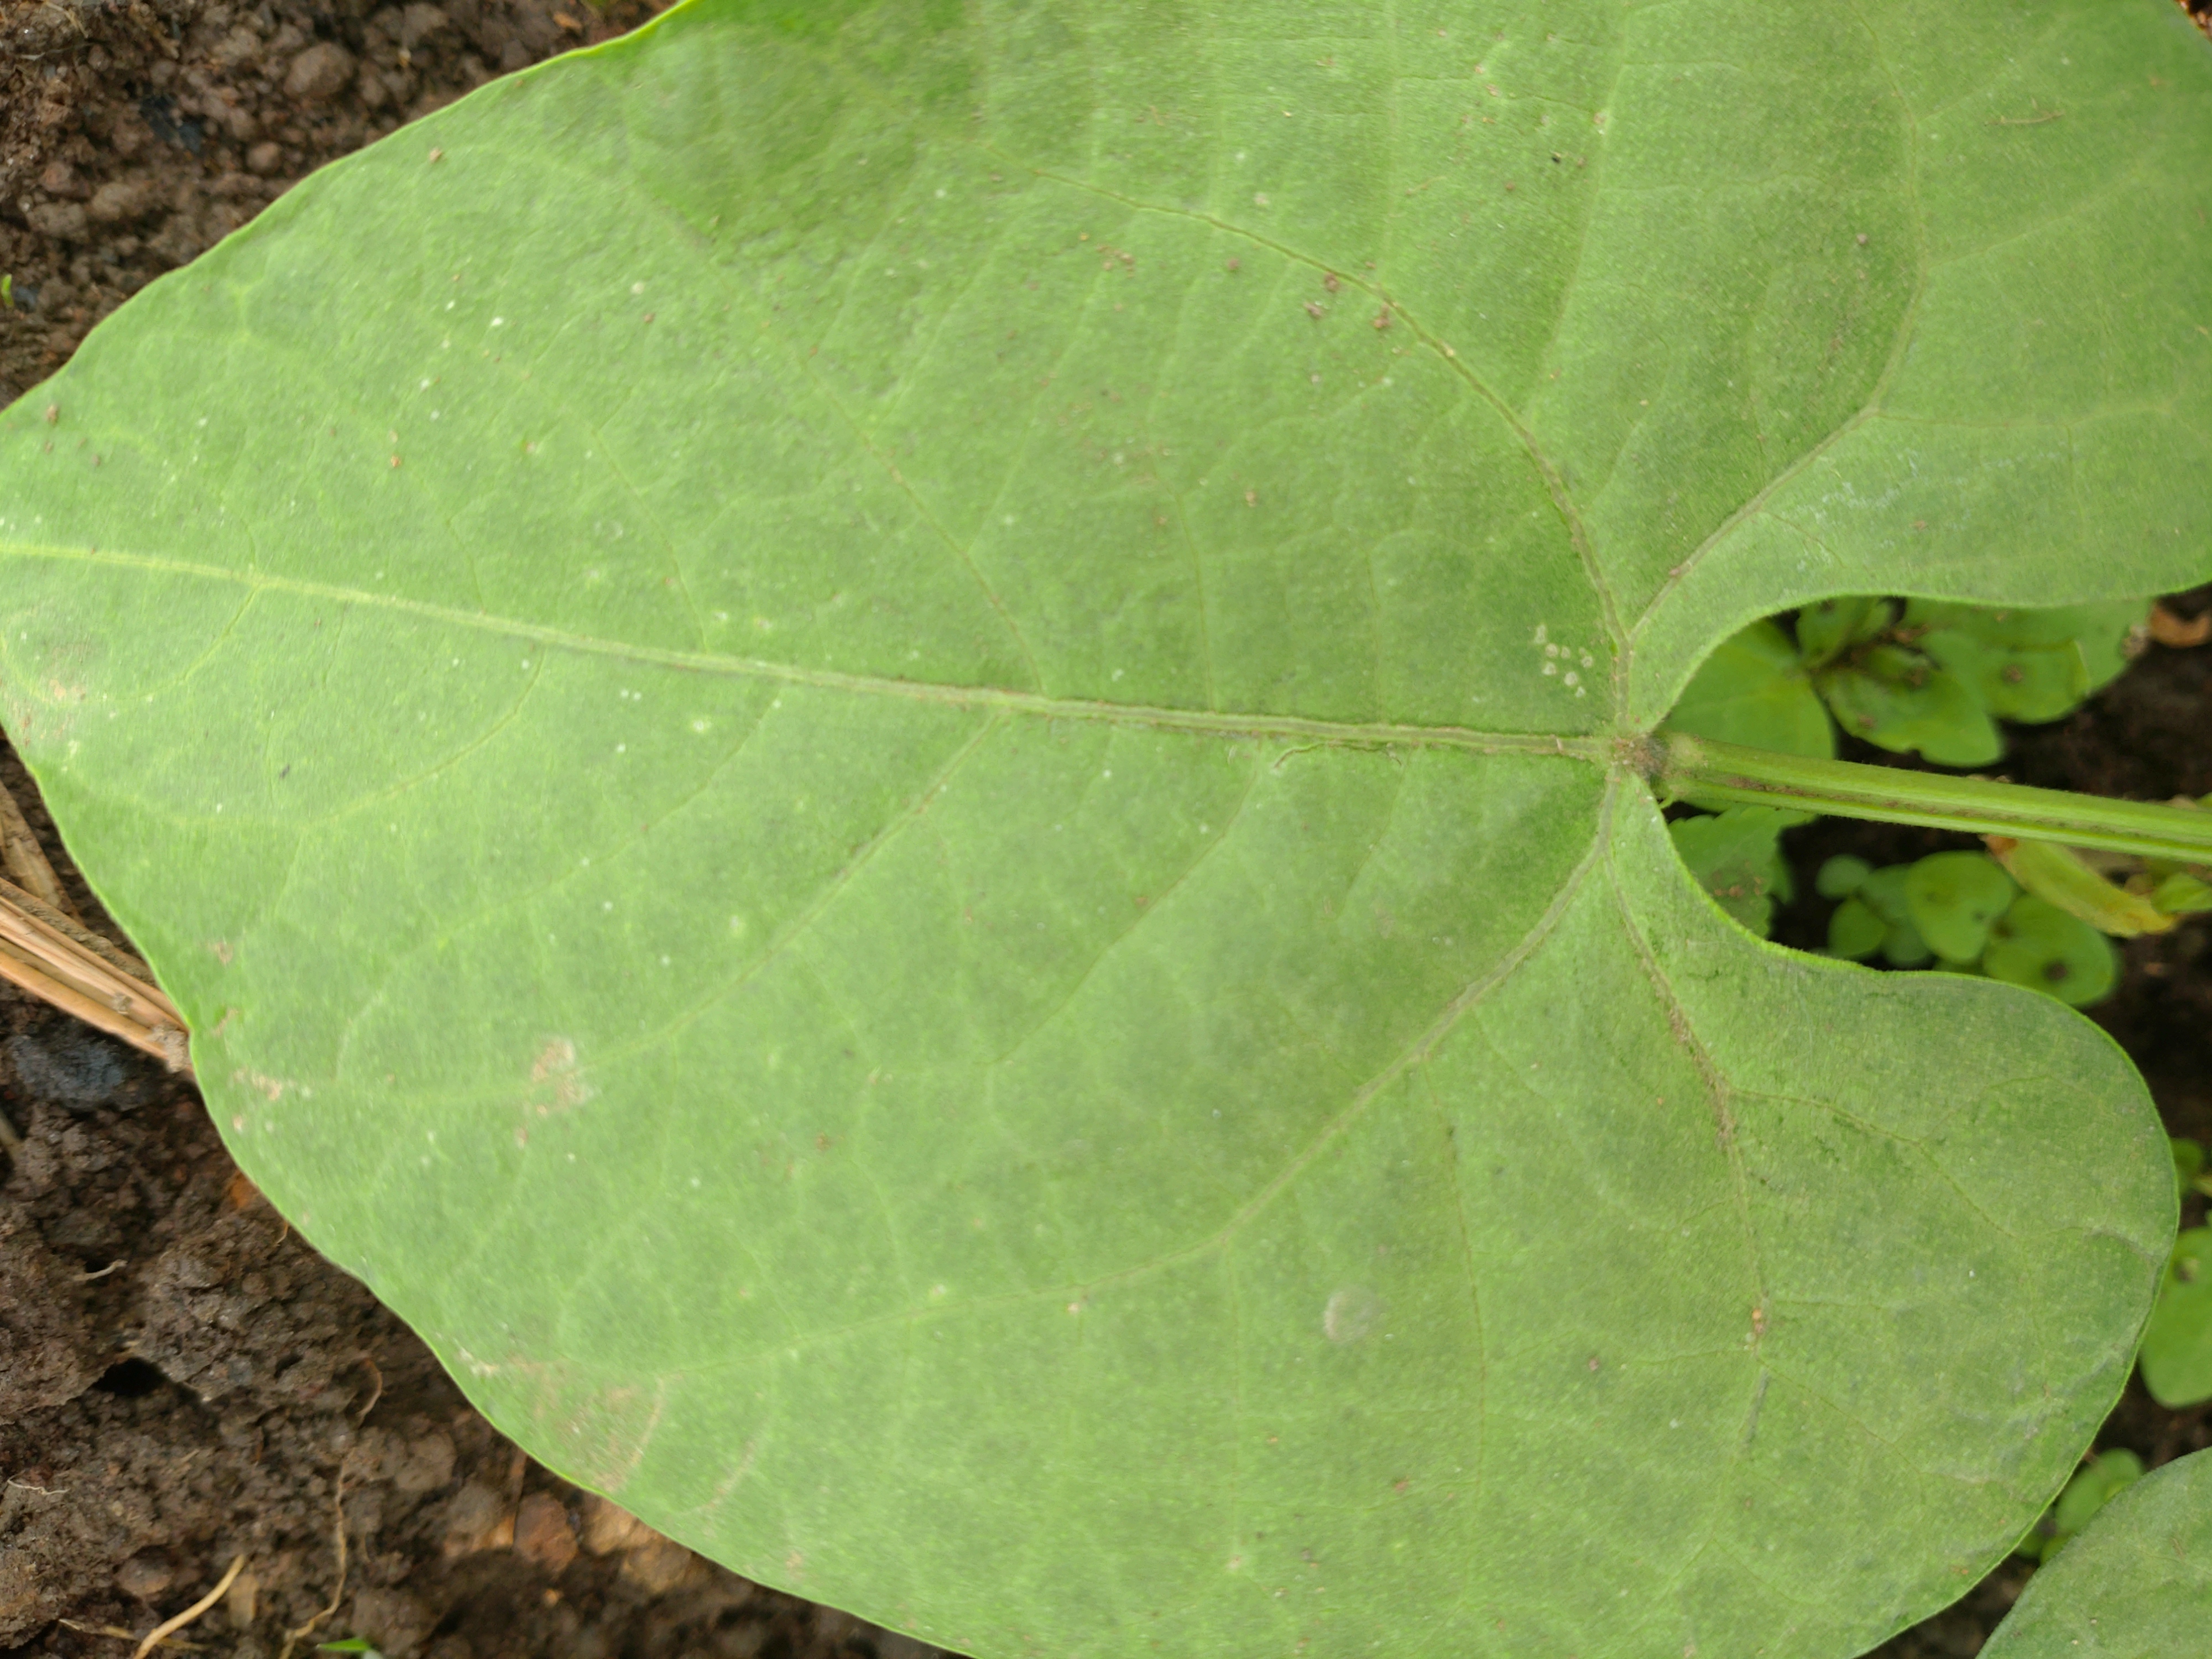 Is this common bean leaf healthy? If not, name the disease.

healthy
